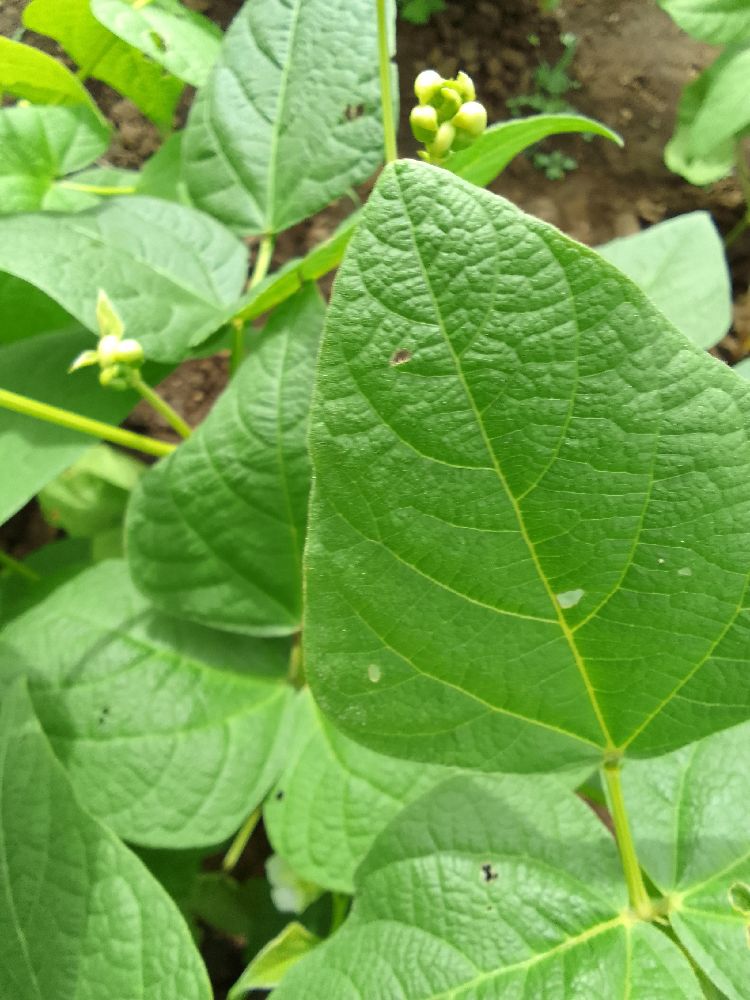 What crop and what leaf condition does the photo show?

common bean, healthy
